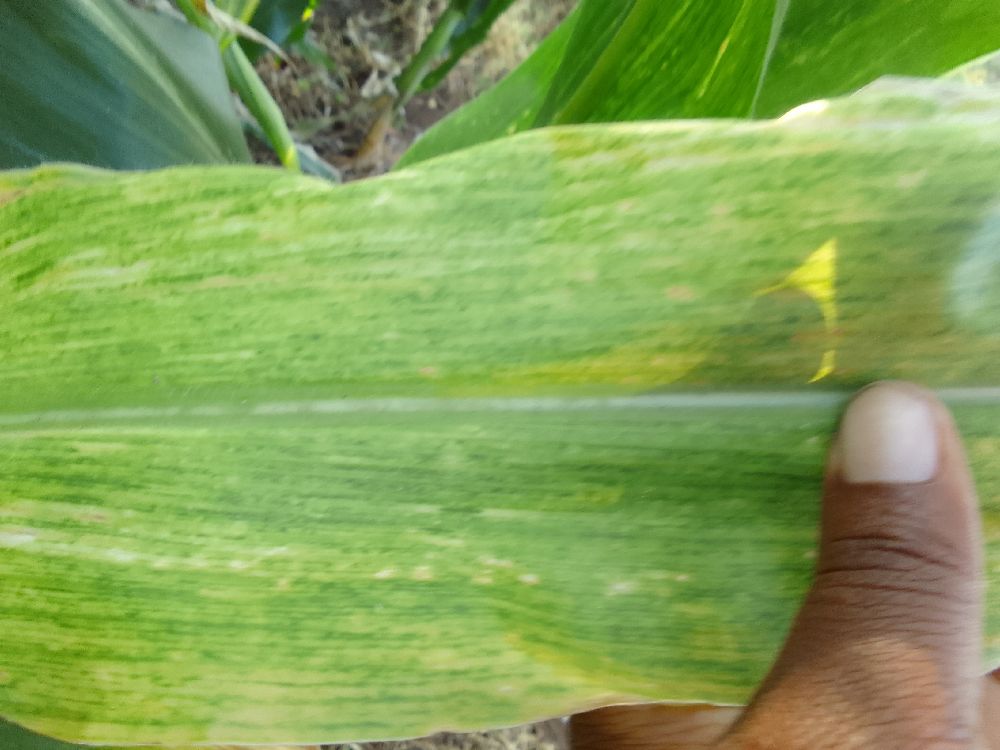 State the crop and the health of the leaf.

maize, maize lethal necrosis
